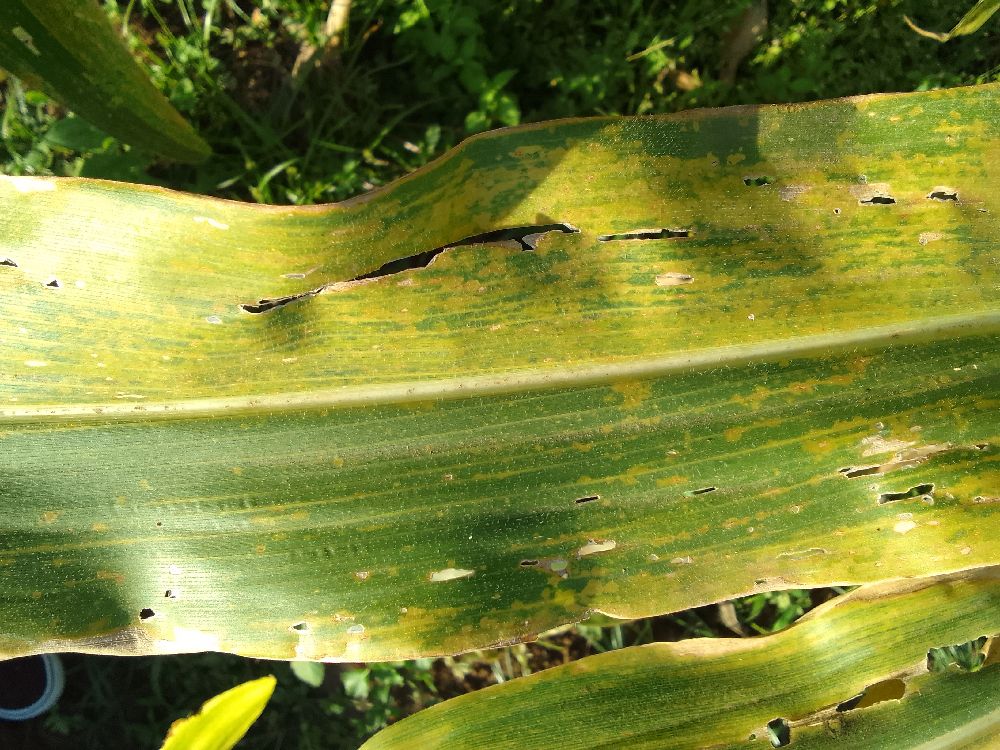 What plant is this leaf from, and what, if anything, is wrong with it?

maize, maize lethal necrosis
